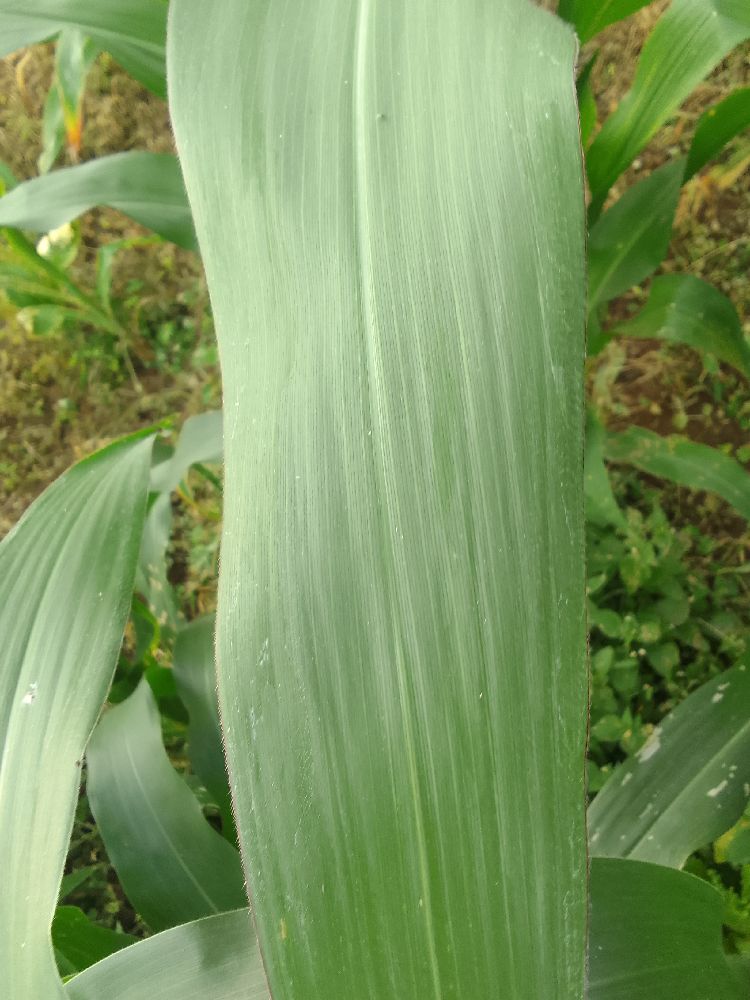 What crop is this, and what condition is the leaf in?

maize, healthy
